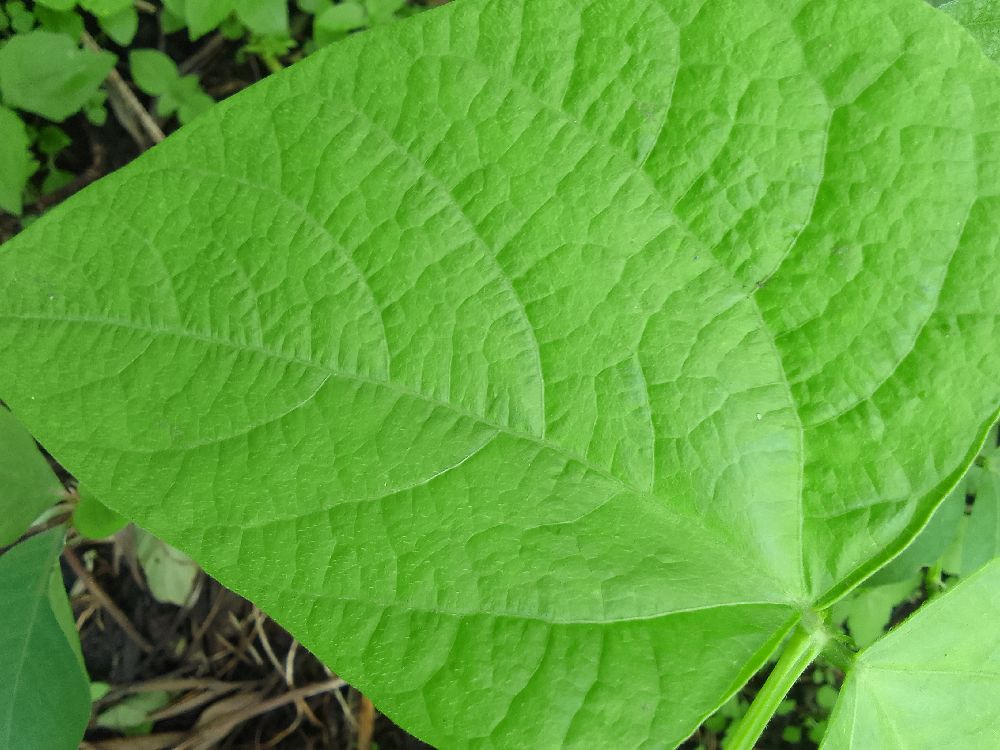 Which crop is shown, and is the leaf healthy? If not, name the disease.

common bean, healthy
